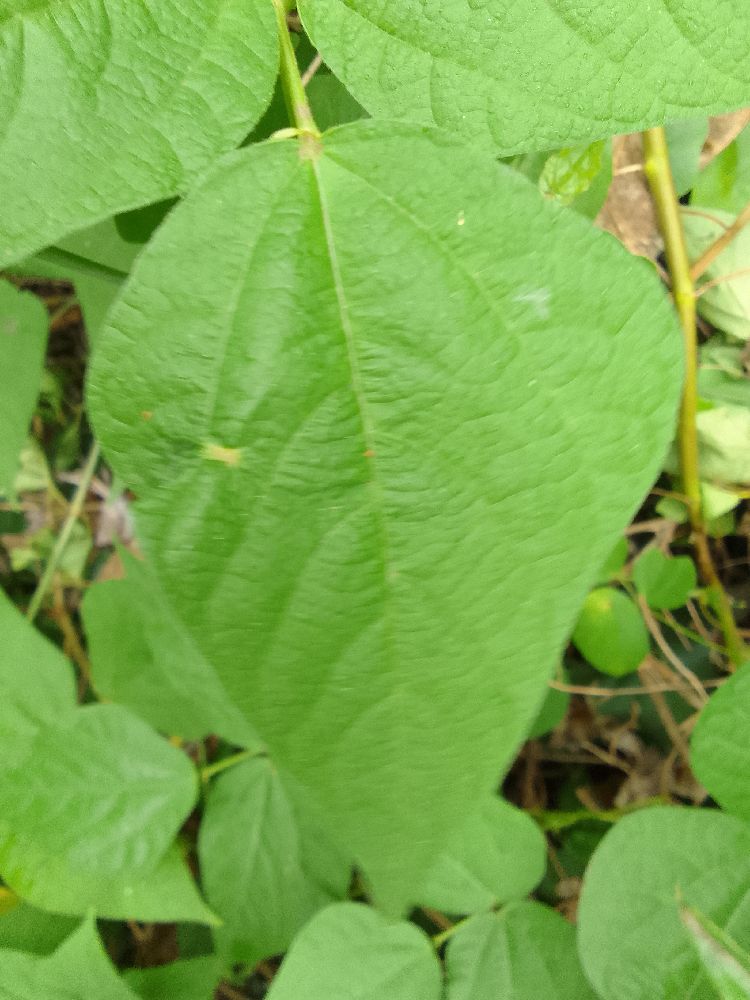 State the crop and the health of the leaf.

common bean, healthy
